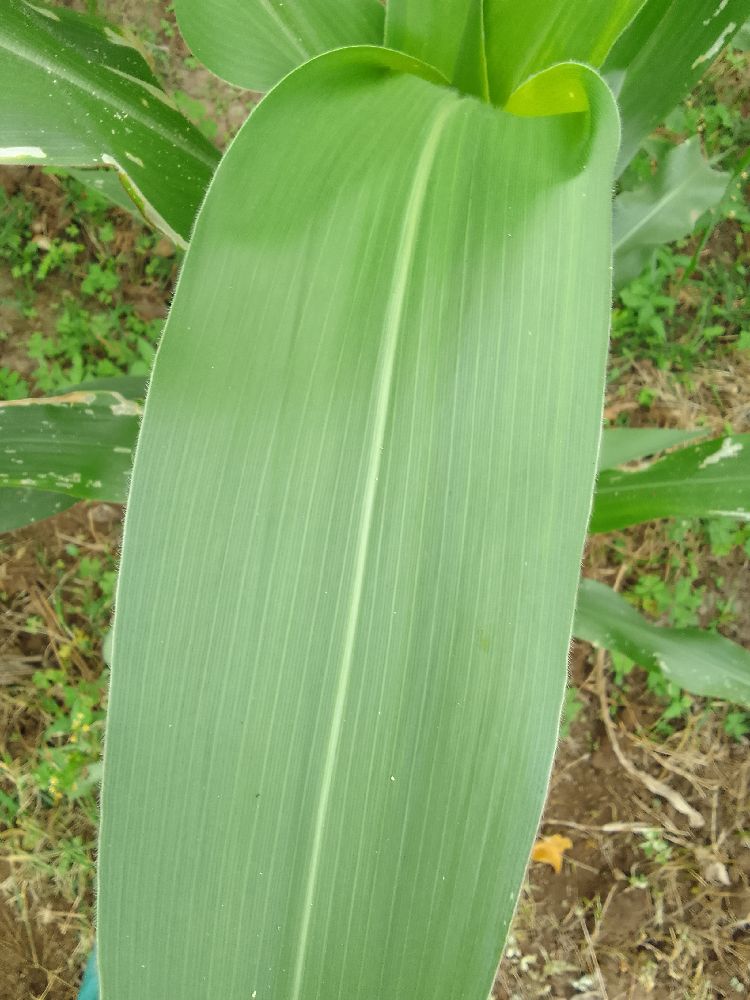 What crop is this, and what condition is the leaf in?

maize, healthy
